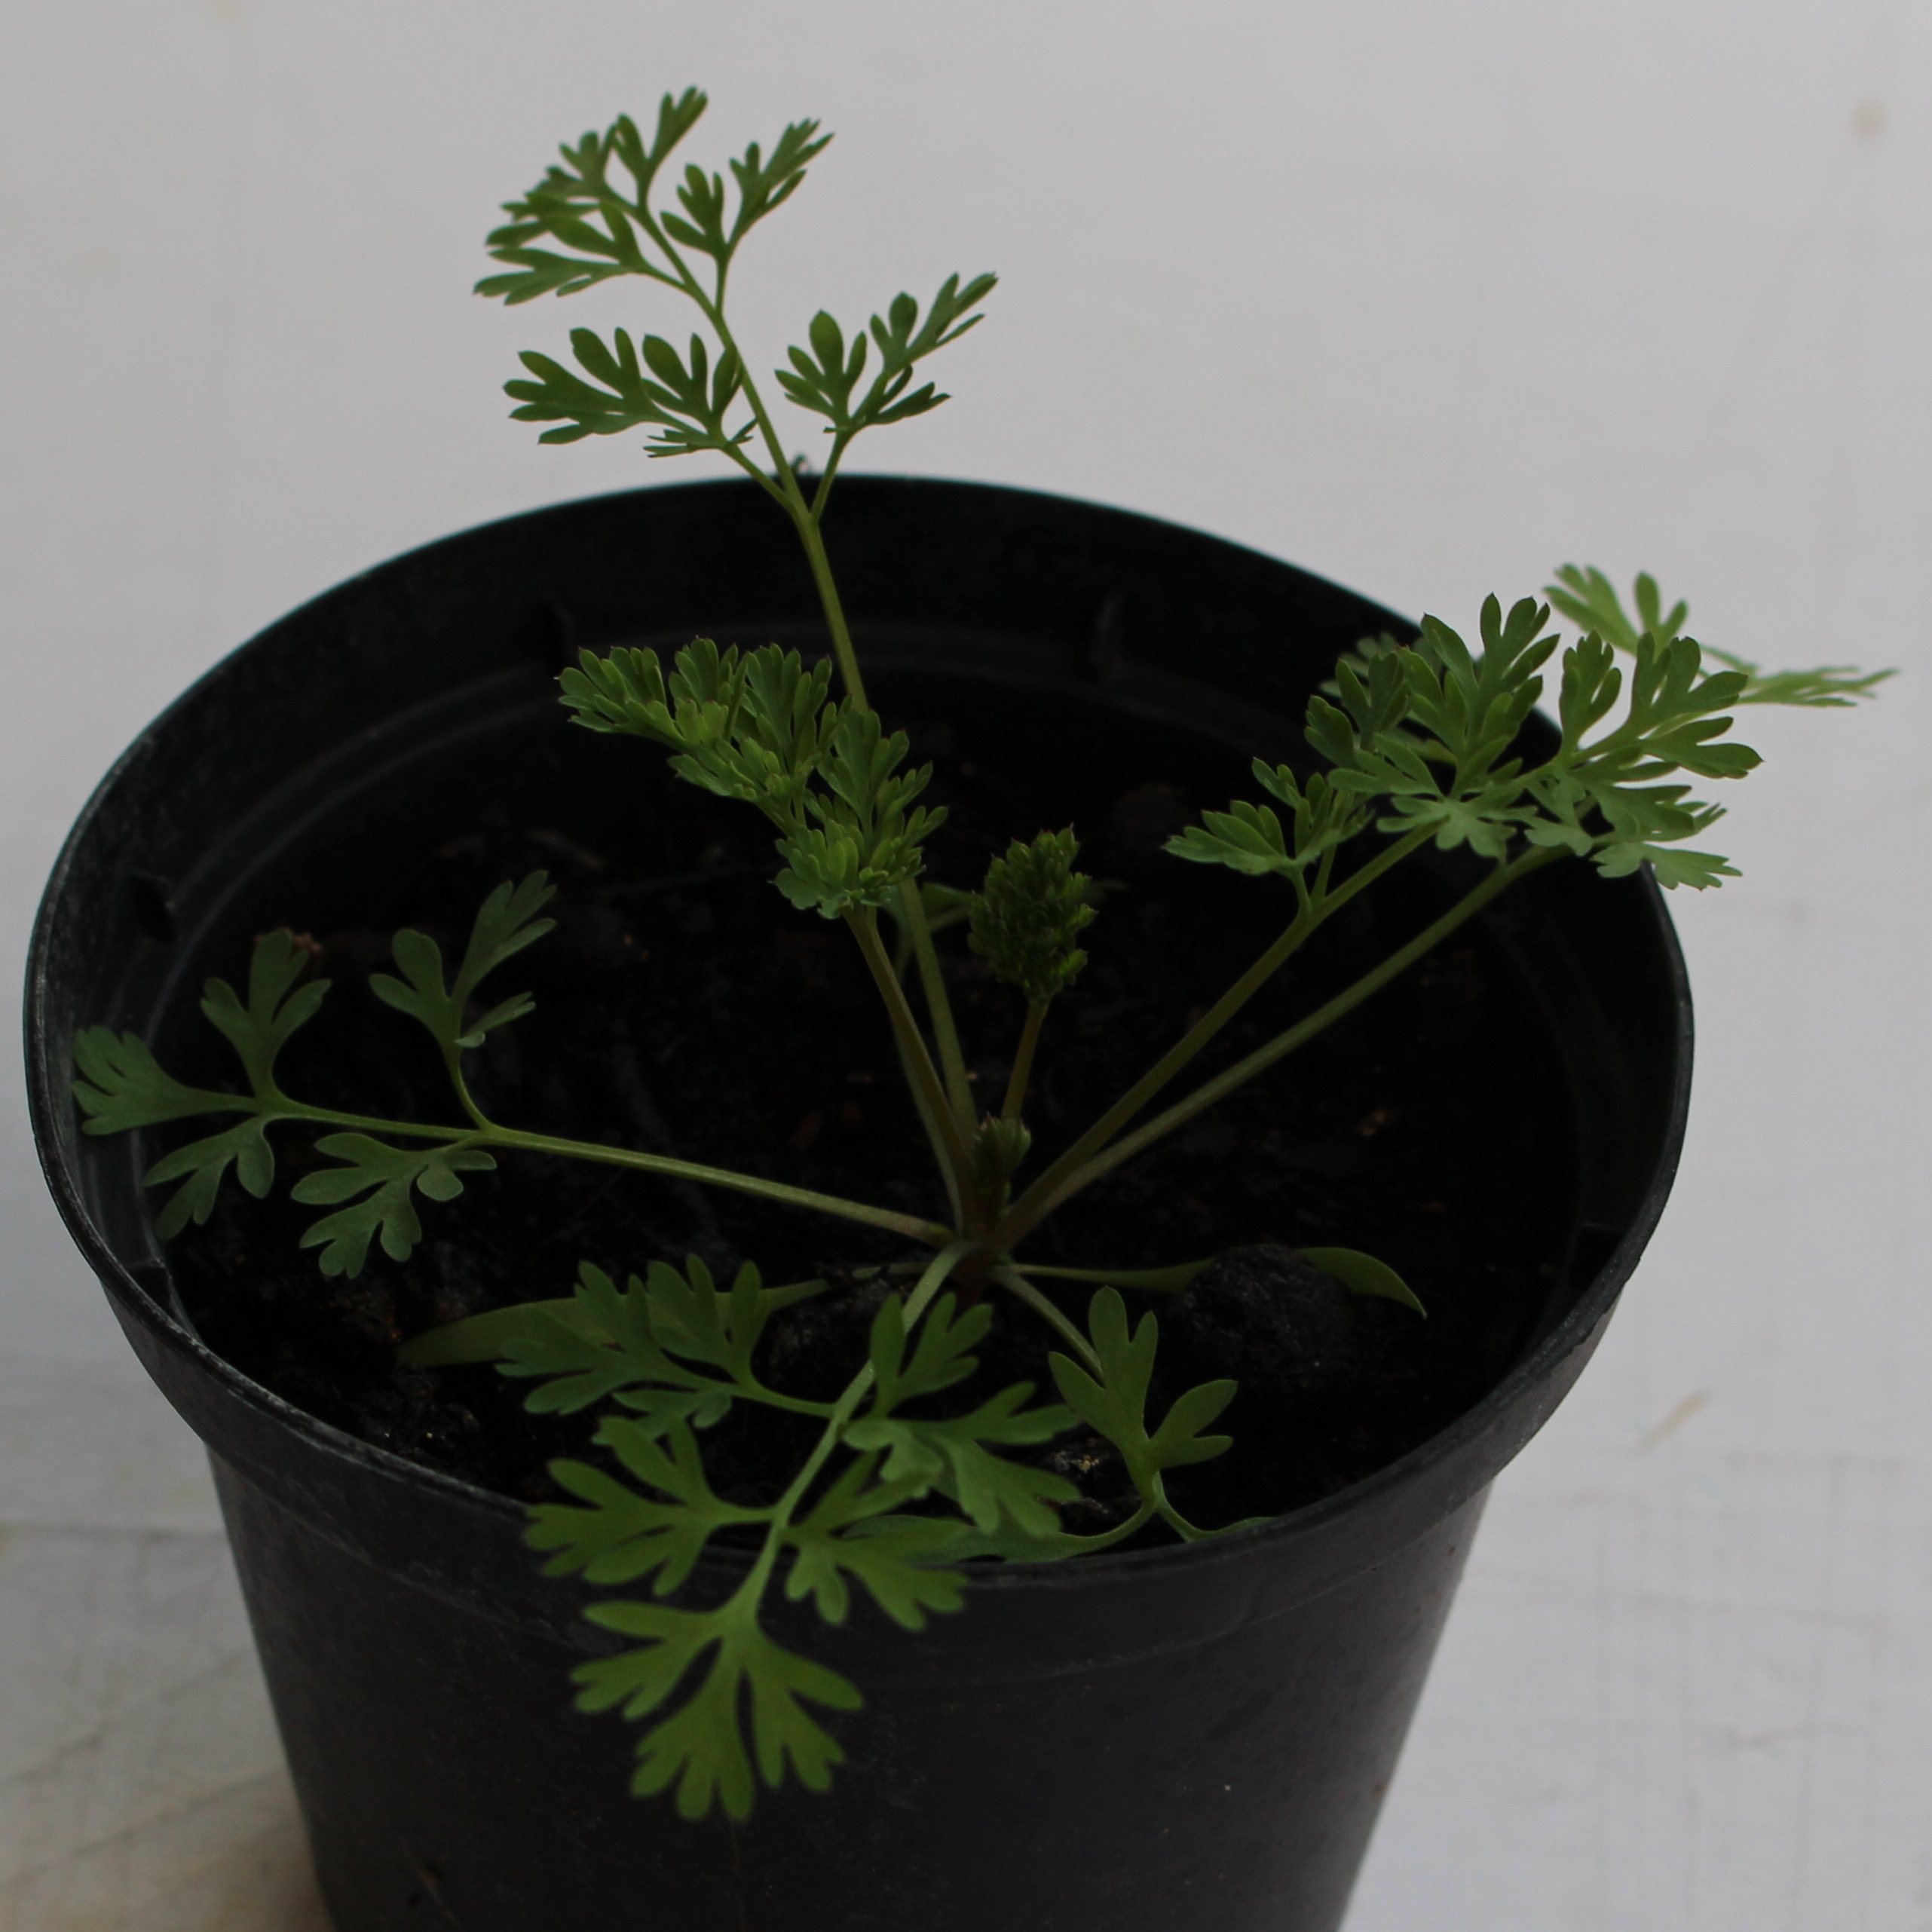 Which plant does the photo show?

Fumaria officinalis
